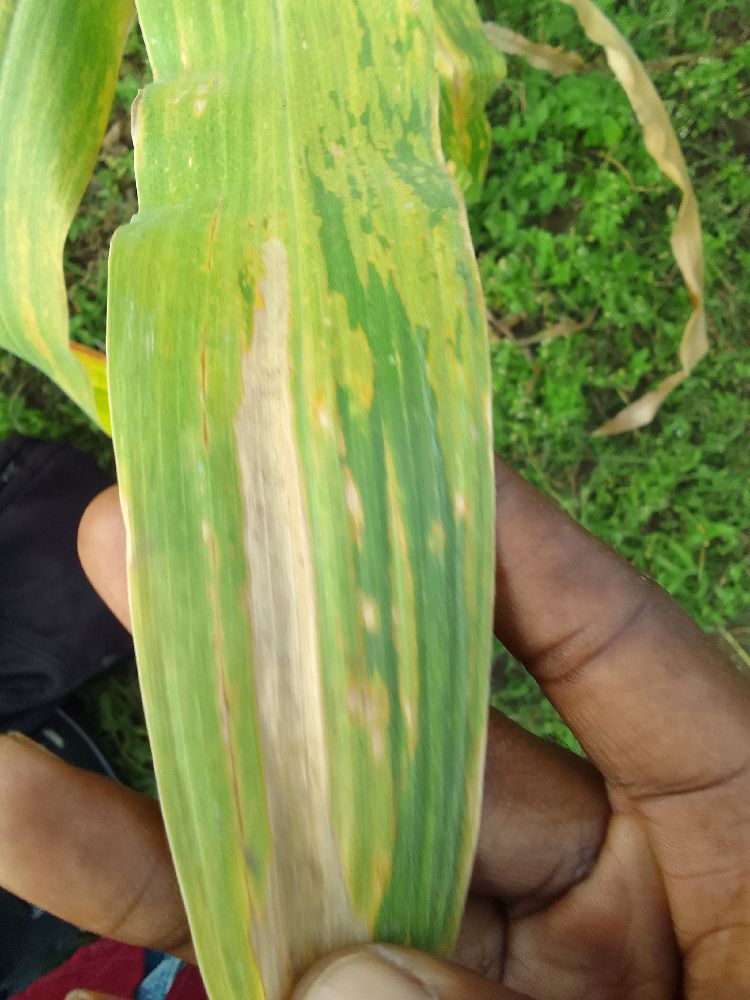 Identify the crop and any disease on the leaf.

maize, maize lethal necrosis
